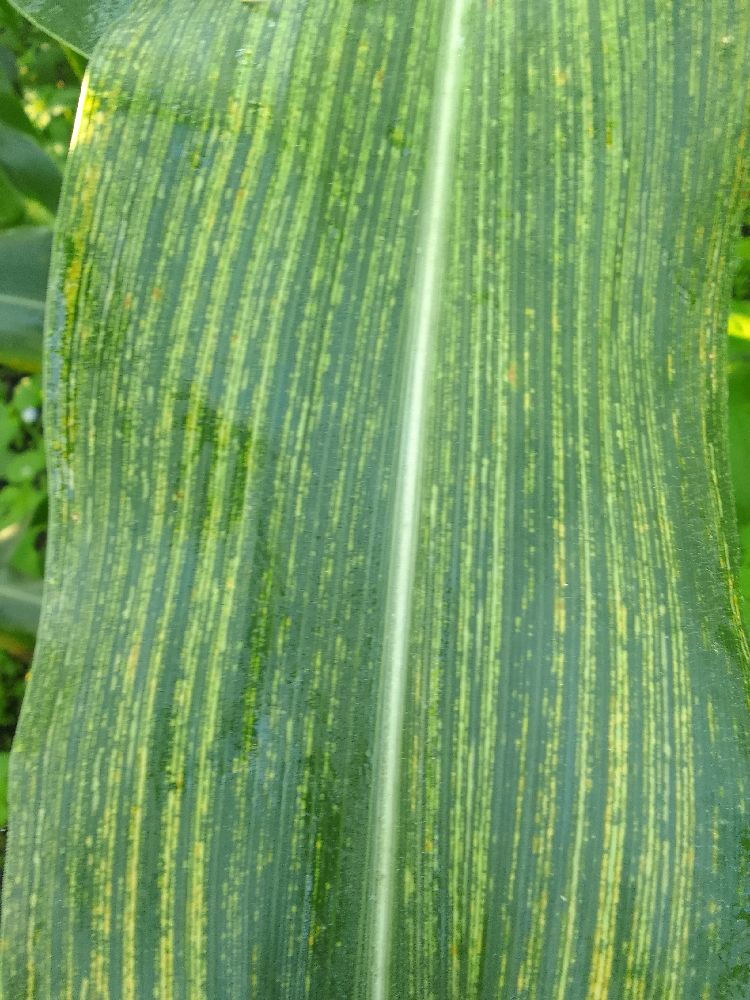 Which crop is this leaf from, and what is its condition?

maize, maize streak virus
